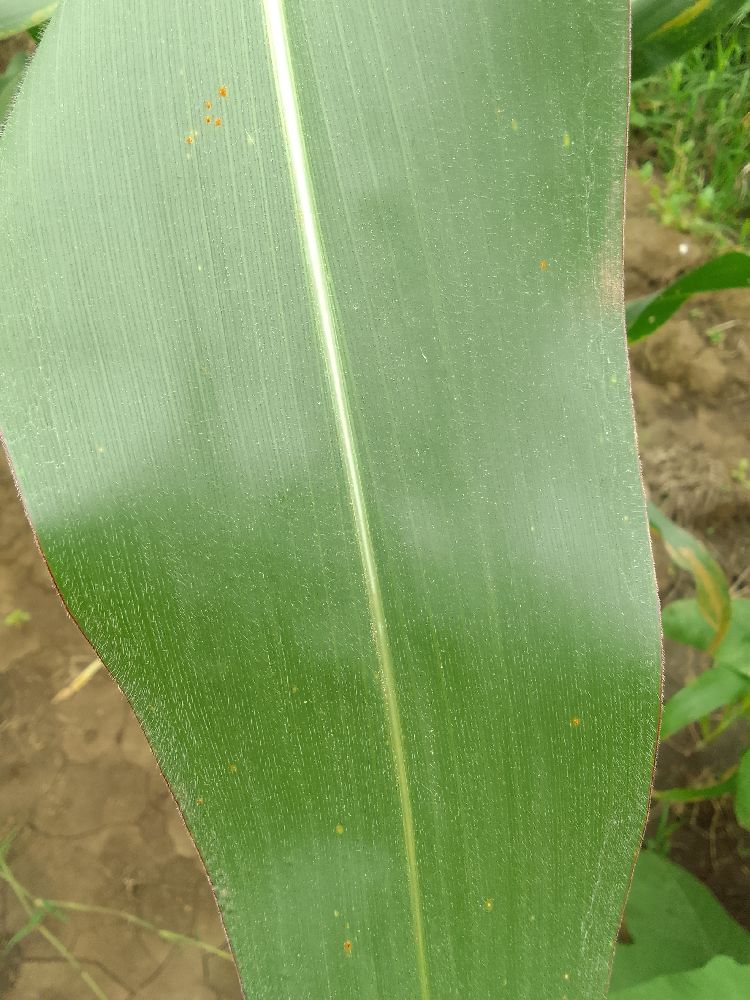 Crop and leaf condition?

maize, healthy
